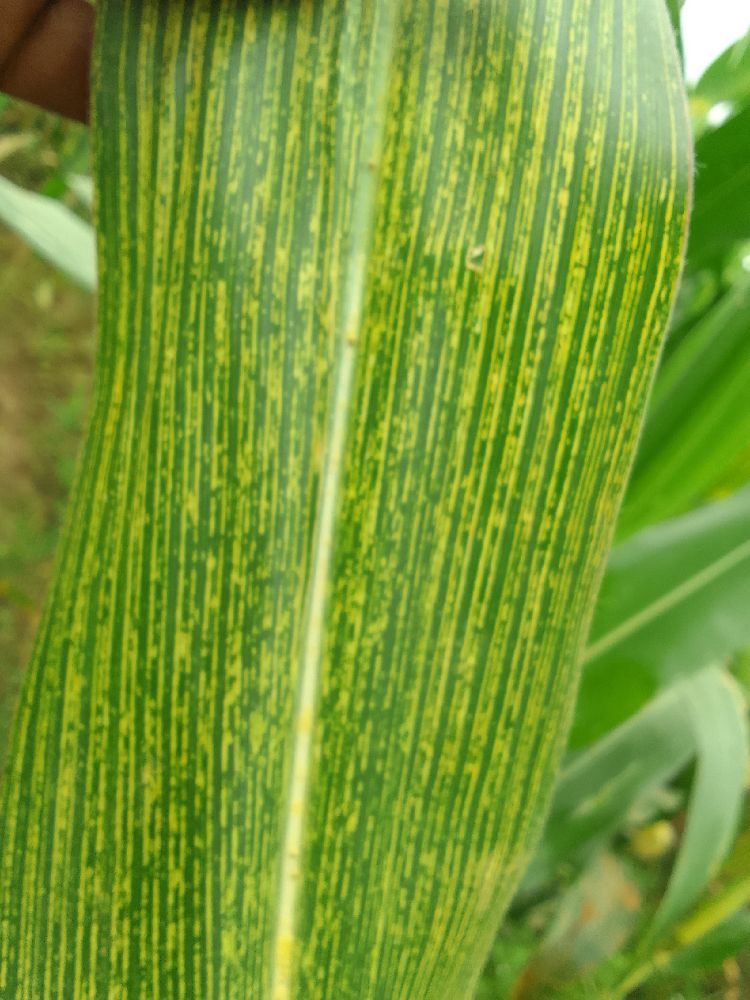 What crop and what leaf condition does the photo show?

maize, maize streak virus
